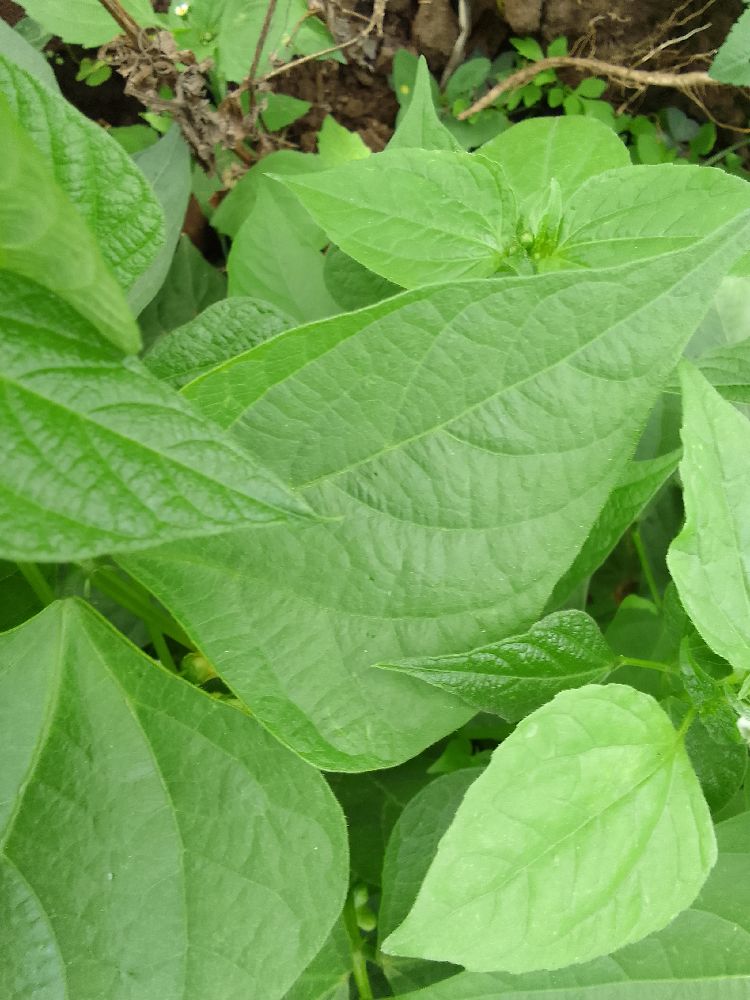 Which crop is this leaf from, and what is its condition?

common bean, healthy
